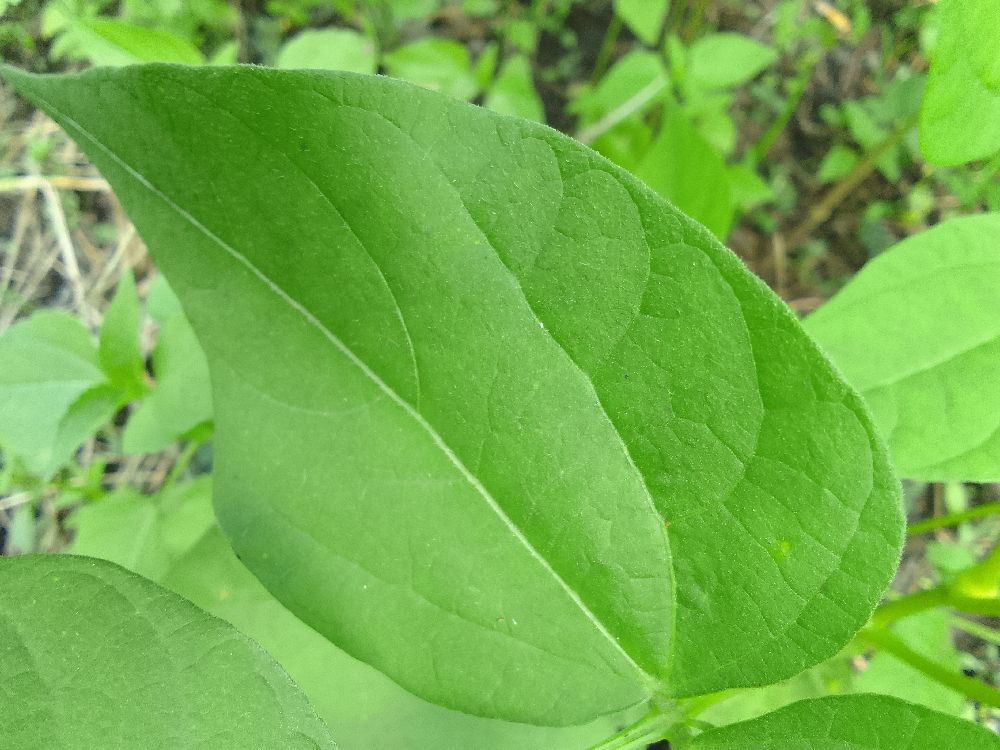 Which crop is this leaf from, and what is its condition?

common bean, healthy
